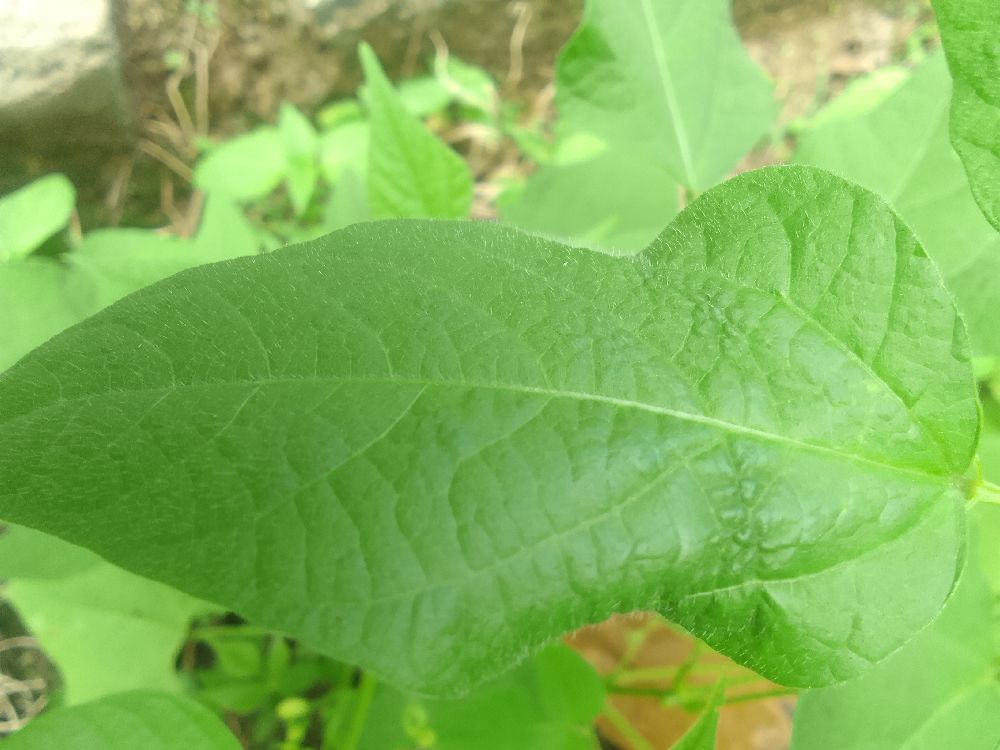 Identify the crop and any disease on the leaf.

common bean, healthy
